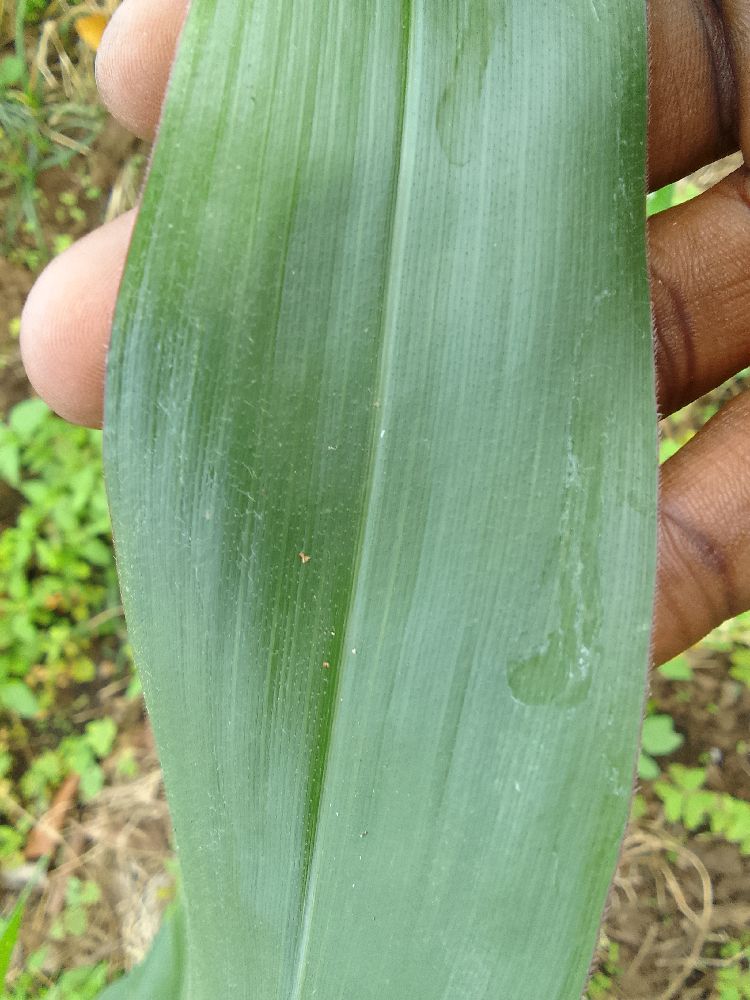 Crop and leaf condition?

maize, healthy
